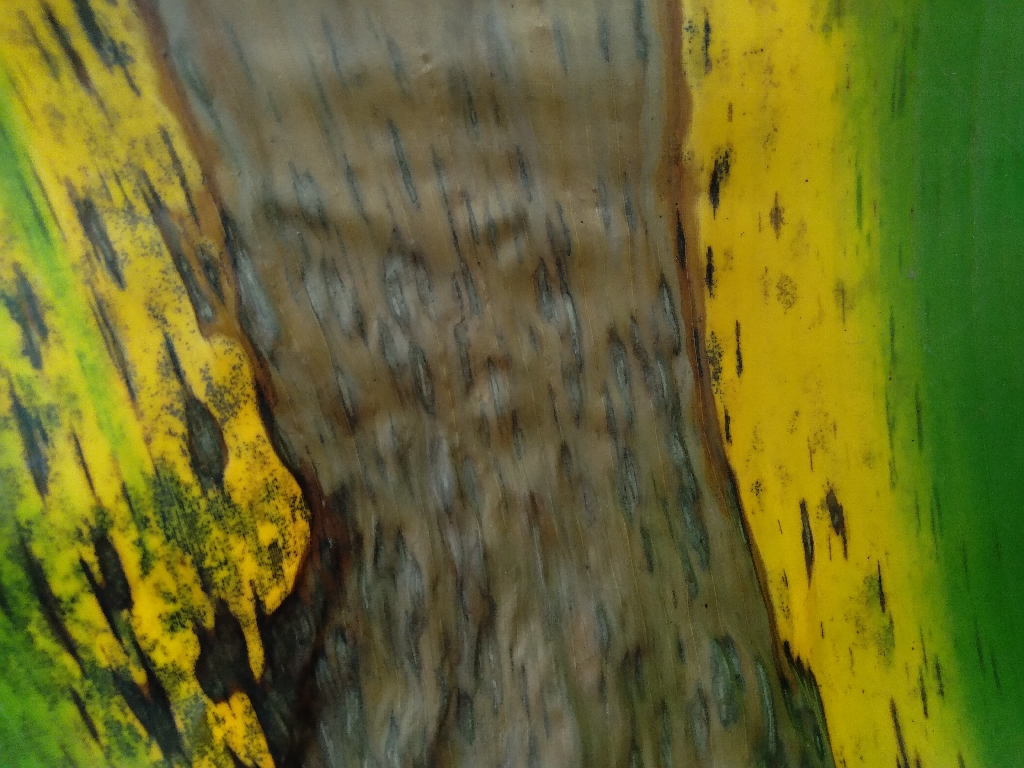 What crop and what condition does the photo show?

banana, black sigatoka
